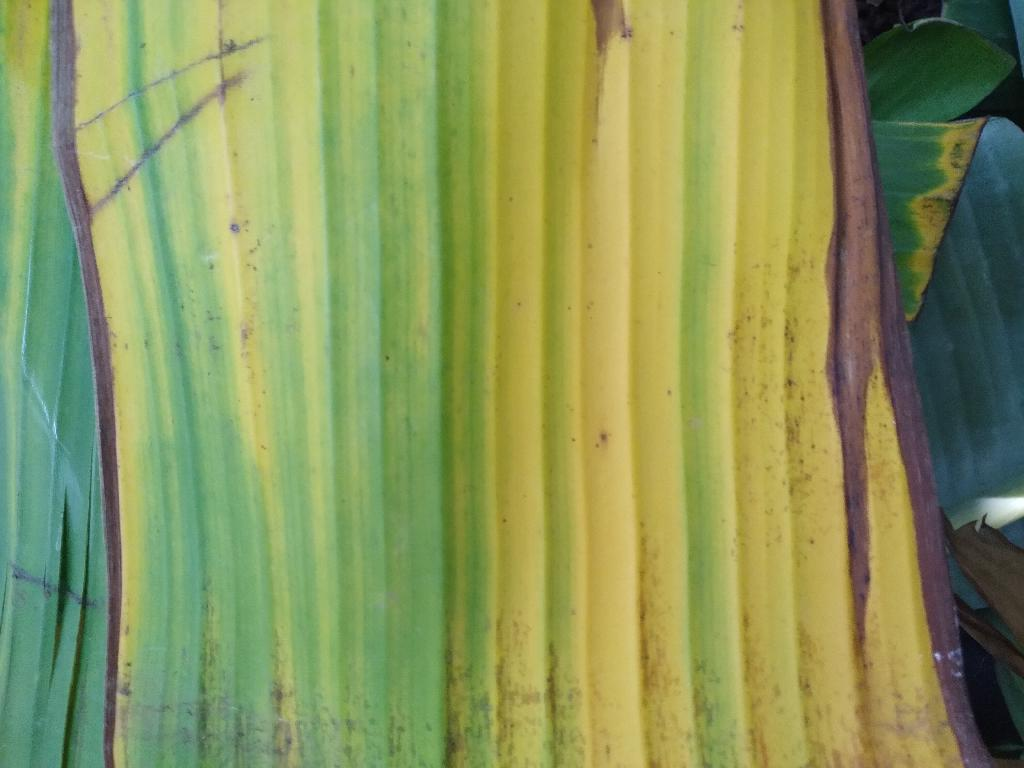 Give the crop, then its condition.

banana, fusarium wilt race 1
